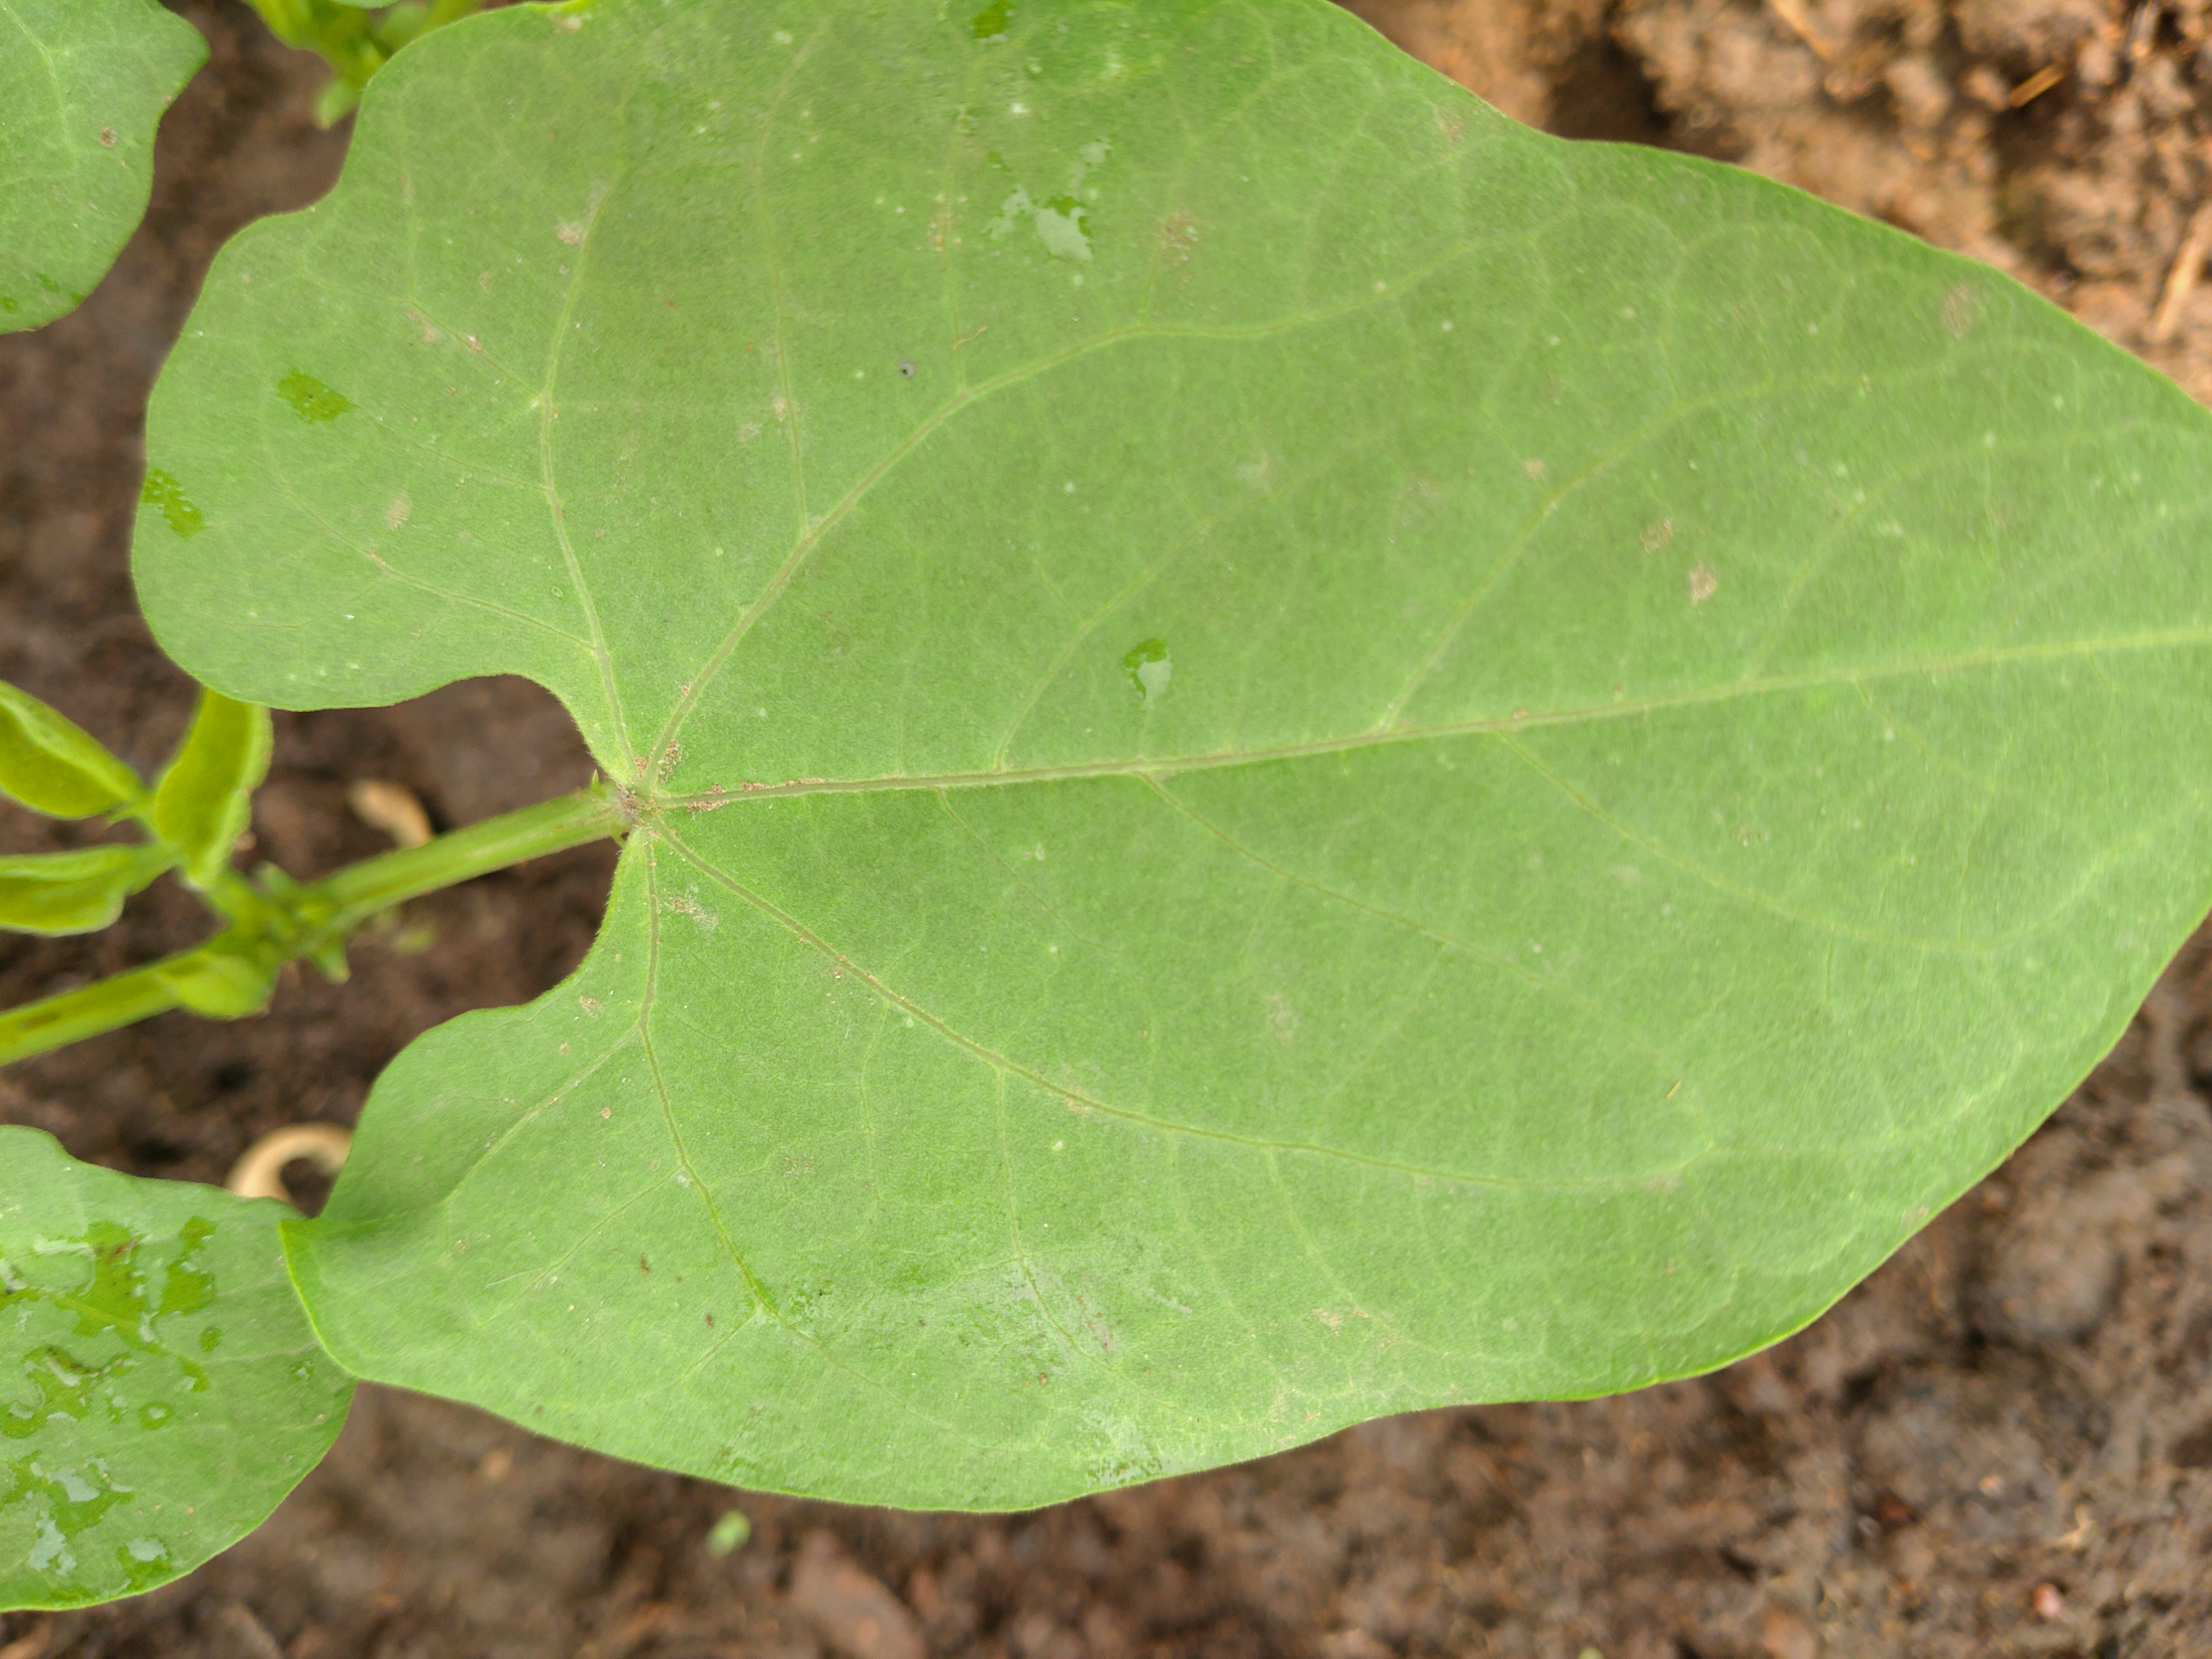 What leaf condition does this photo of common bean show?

healthy
